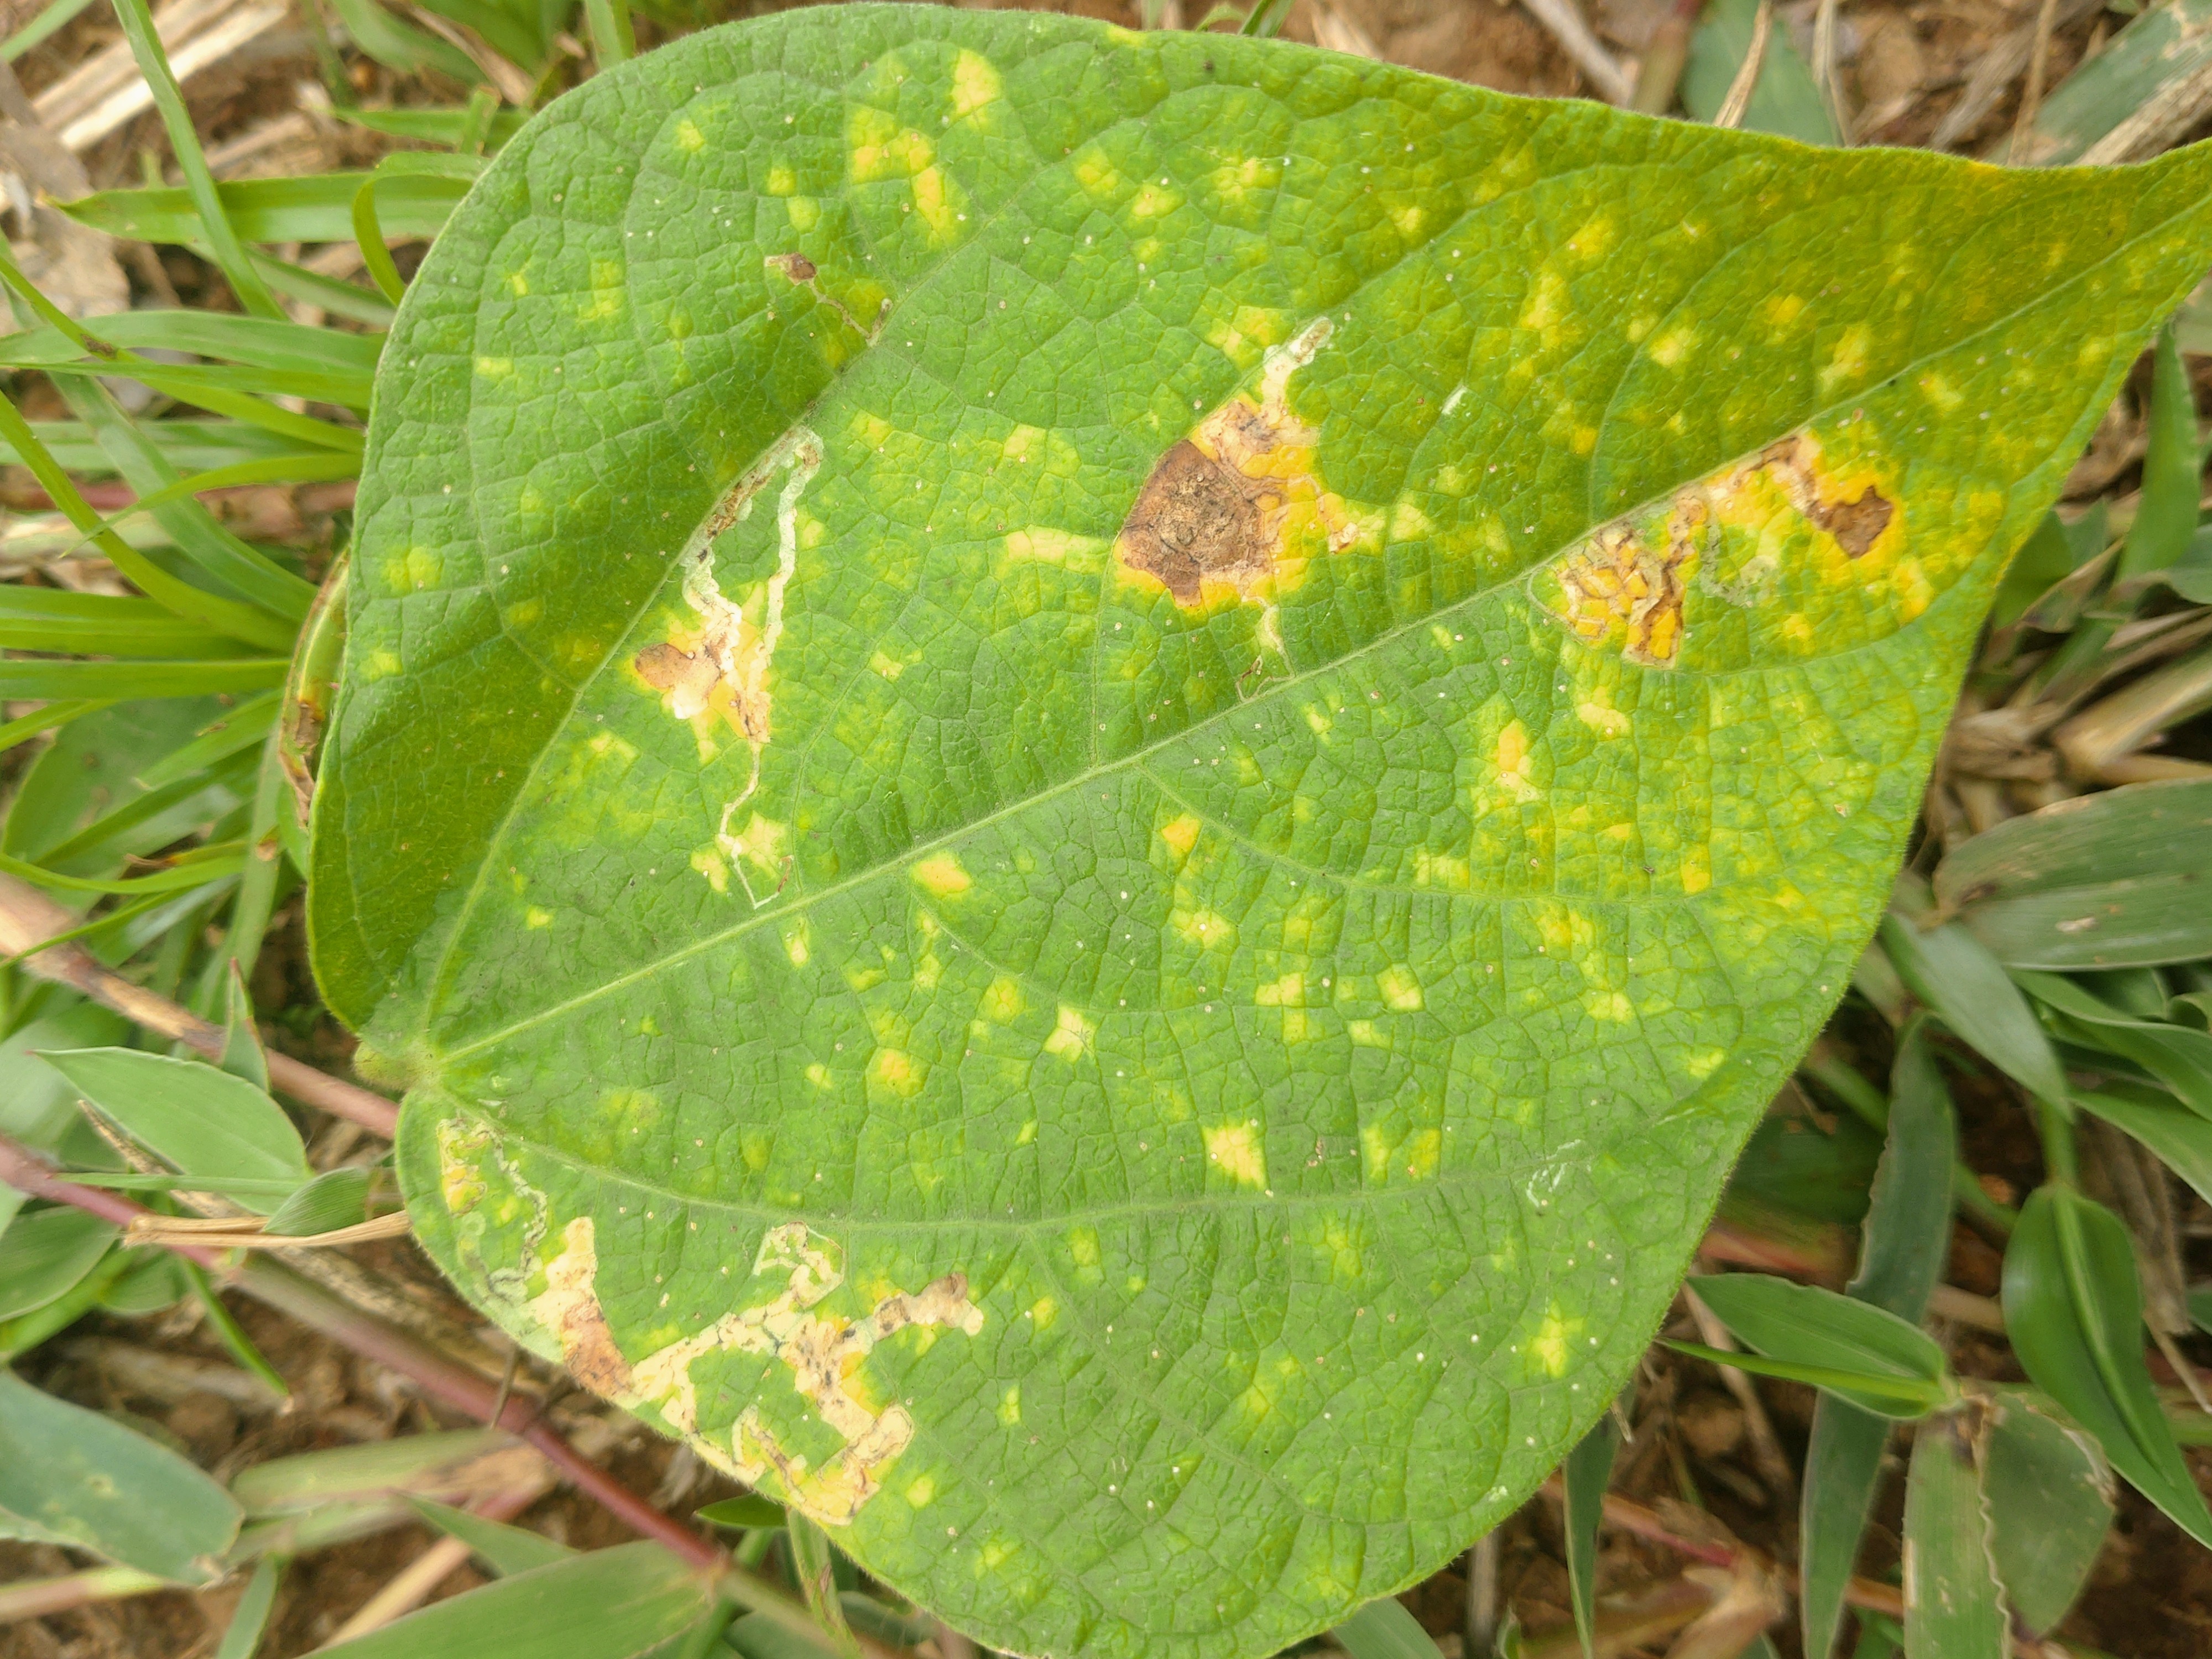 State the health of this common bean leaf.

rust
